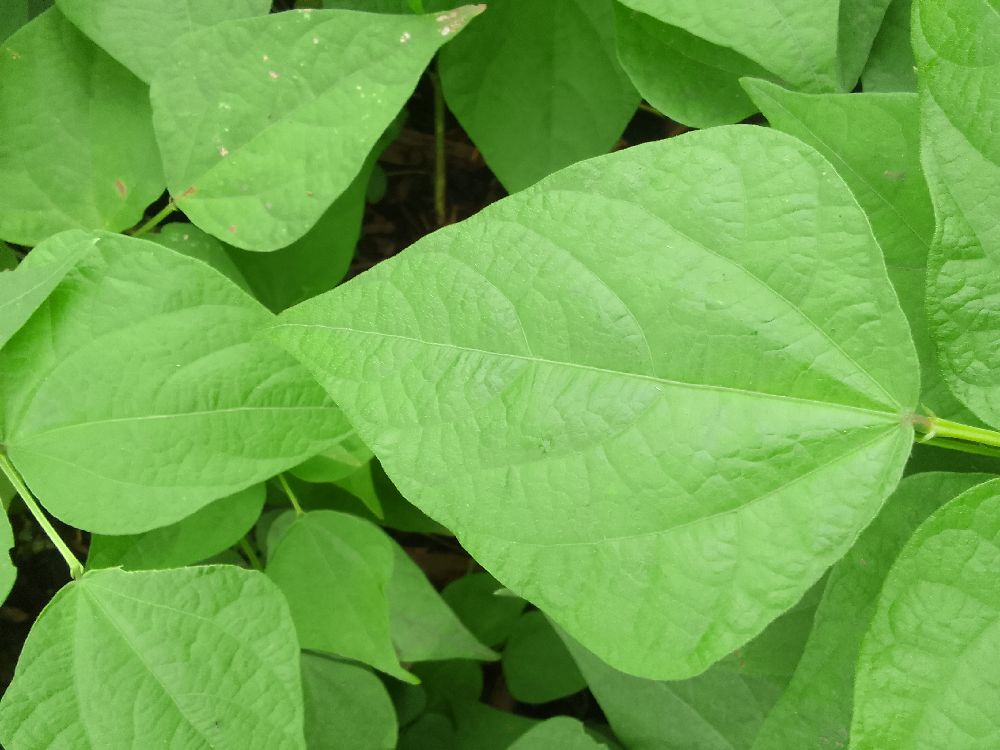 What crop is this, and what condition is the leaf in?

common bean, healthy
